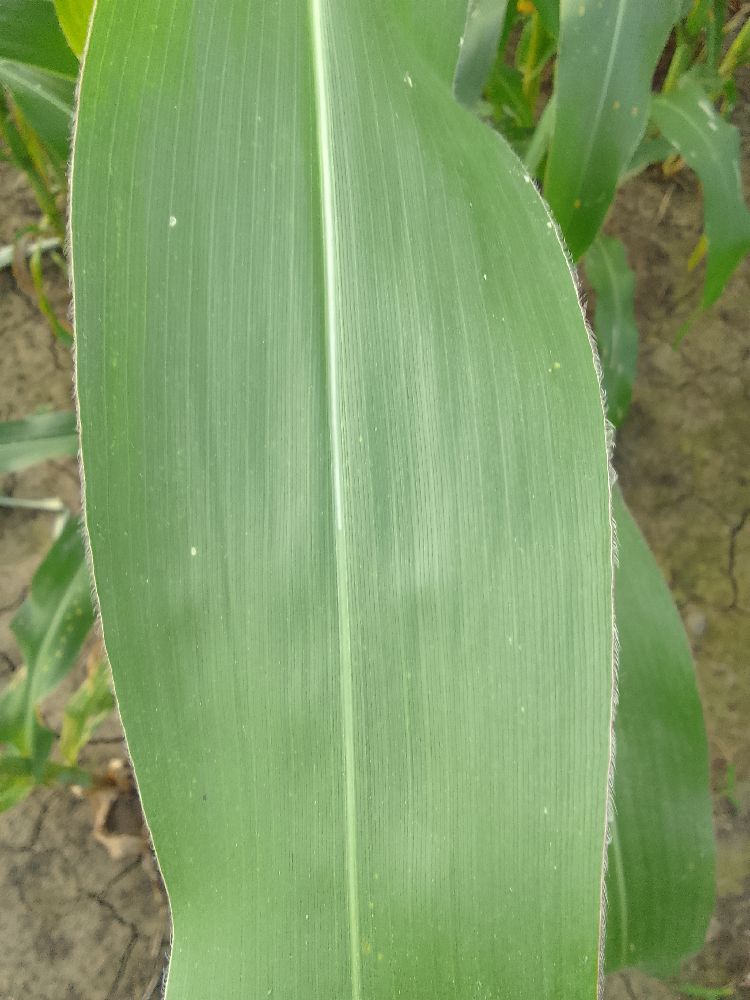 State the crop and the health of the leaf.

maize, healthy
